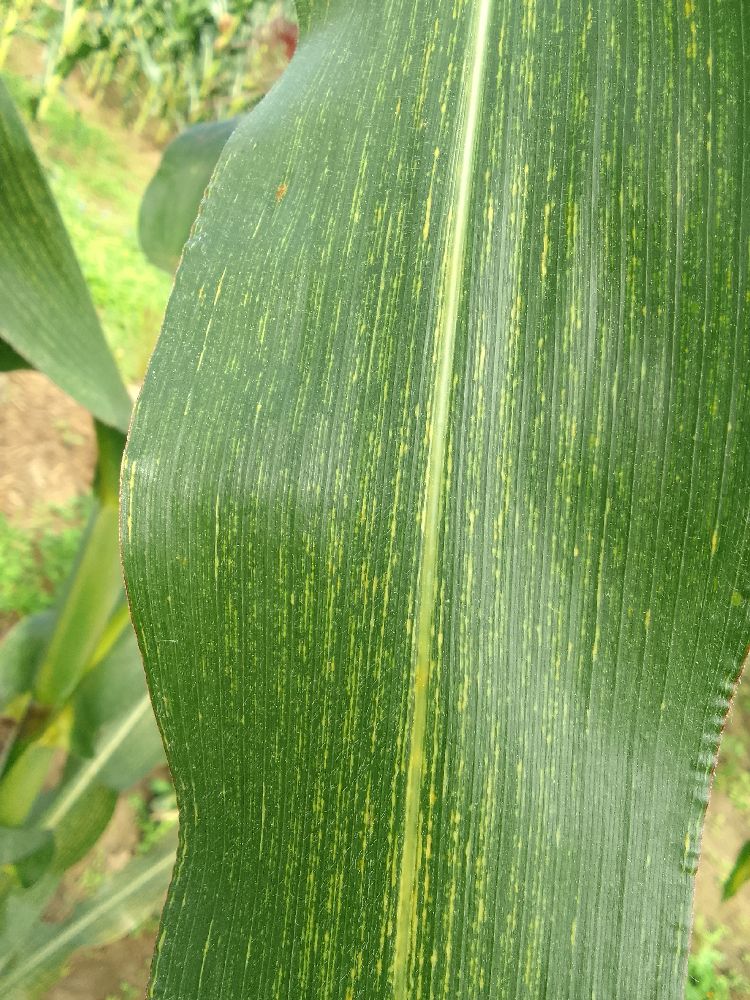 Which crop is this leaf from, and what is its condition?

maize, maize streak virus
